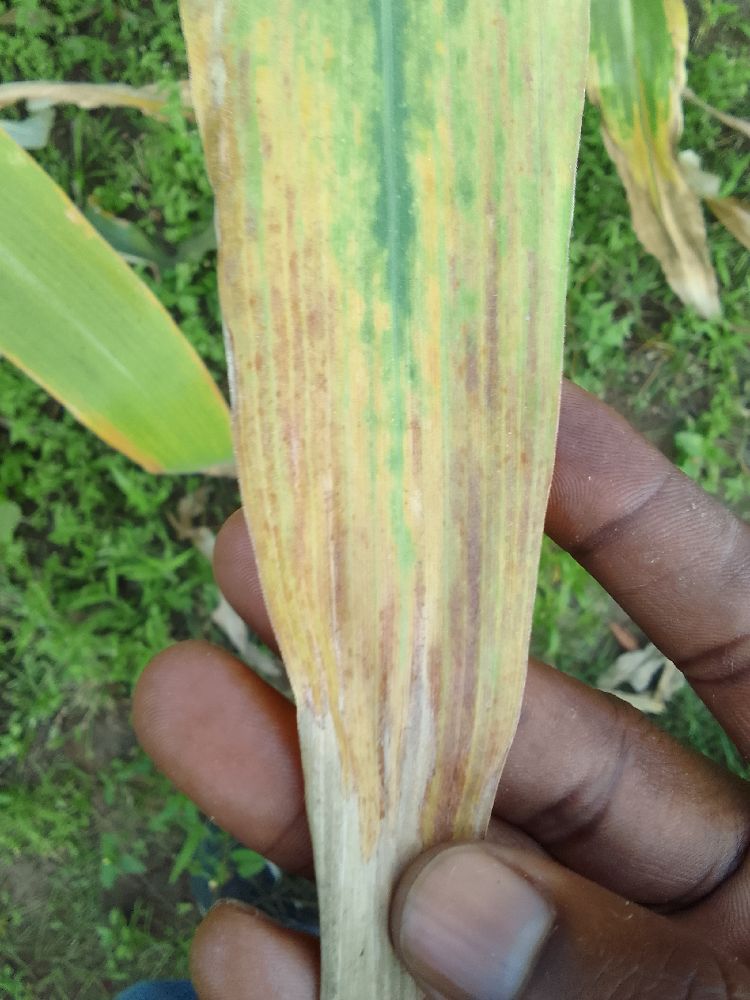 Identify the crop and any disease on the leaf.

maize, maize lethal necrosis
